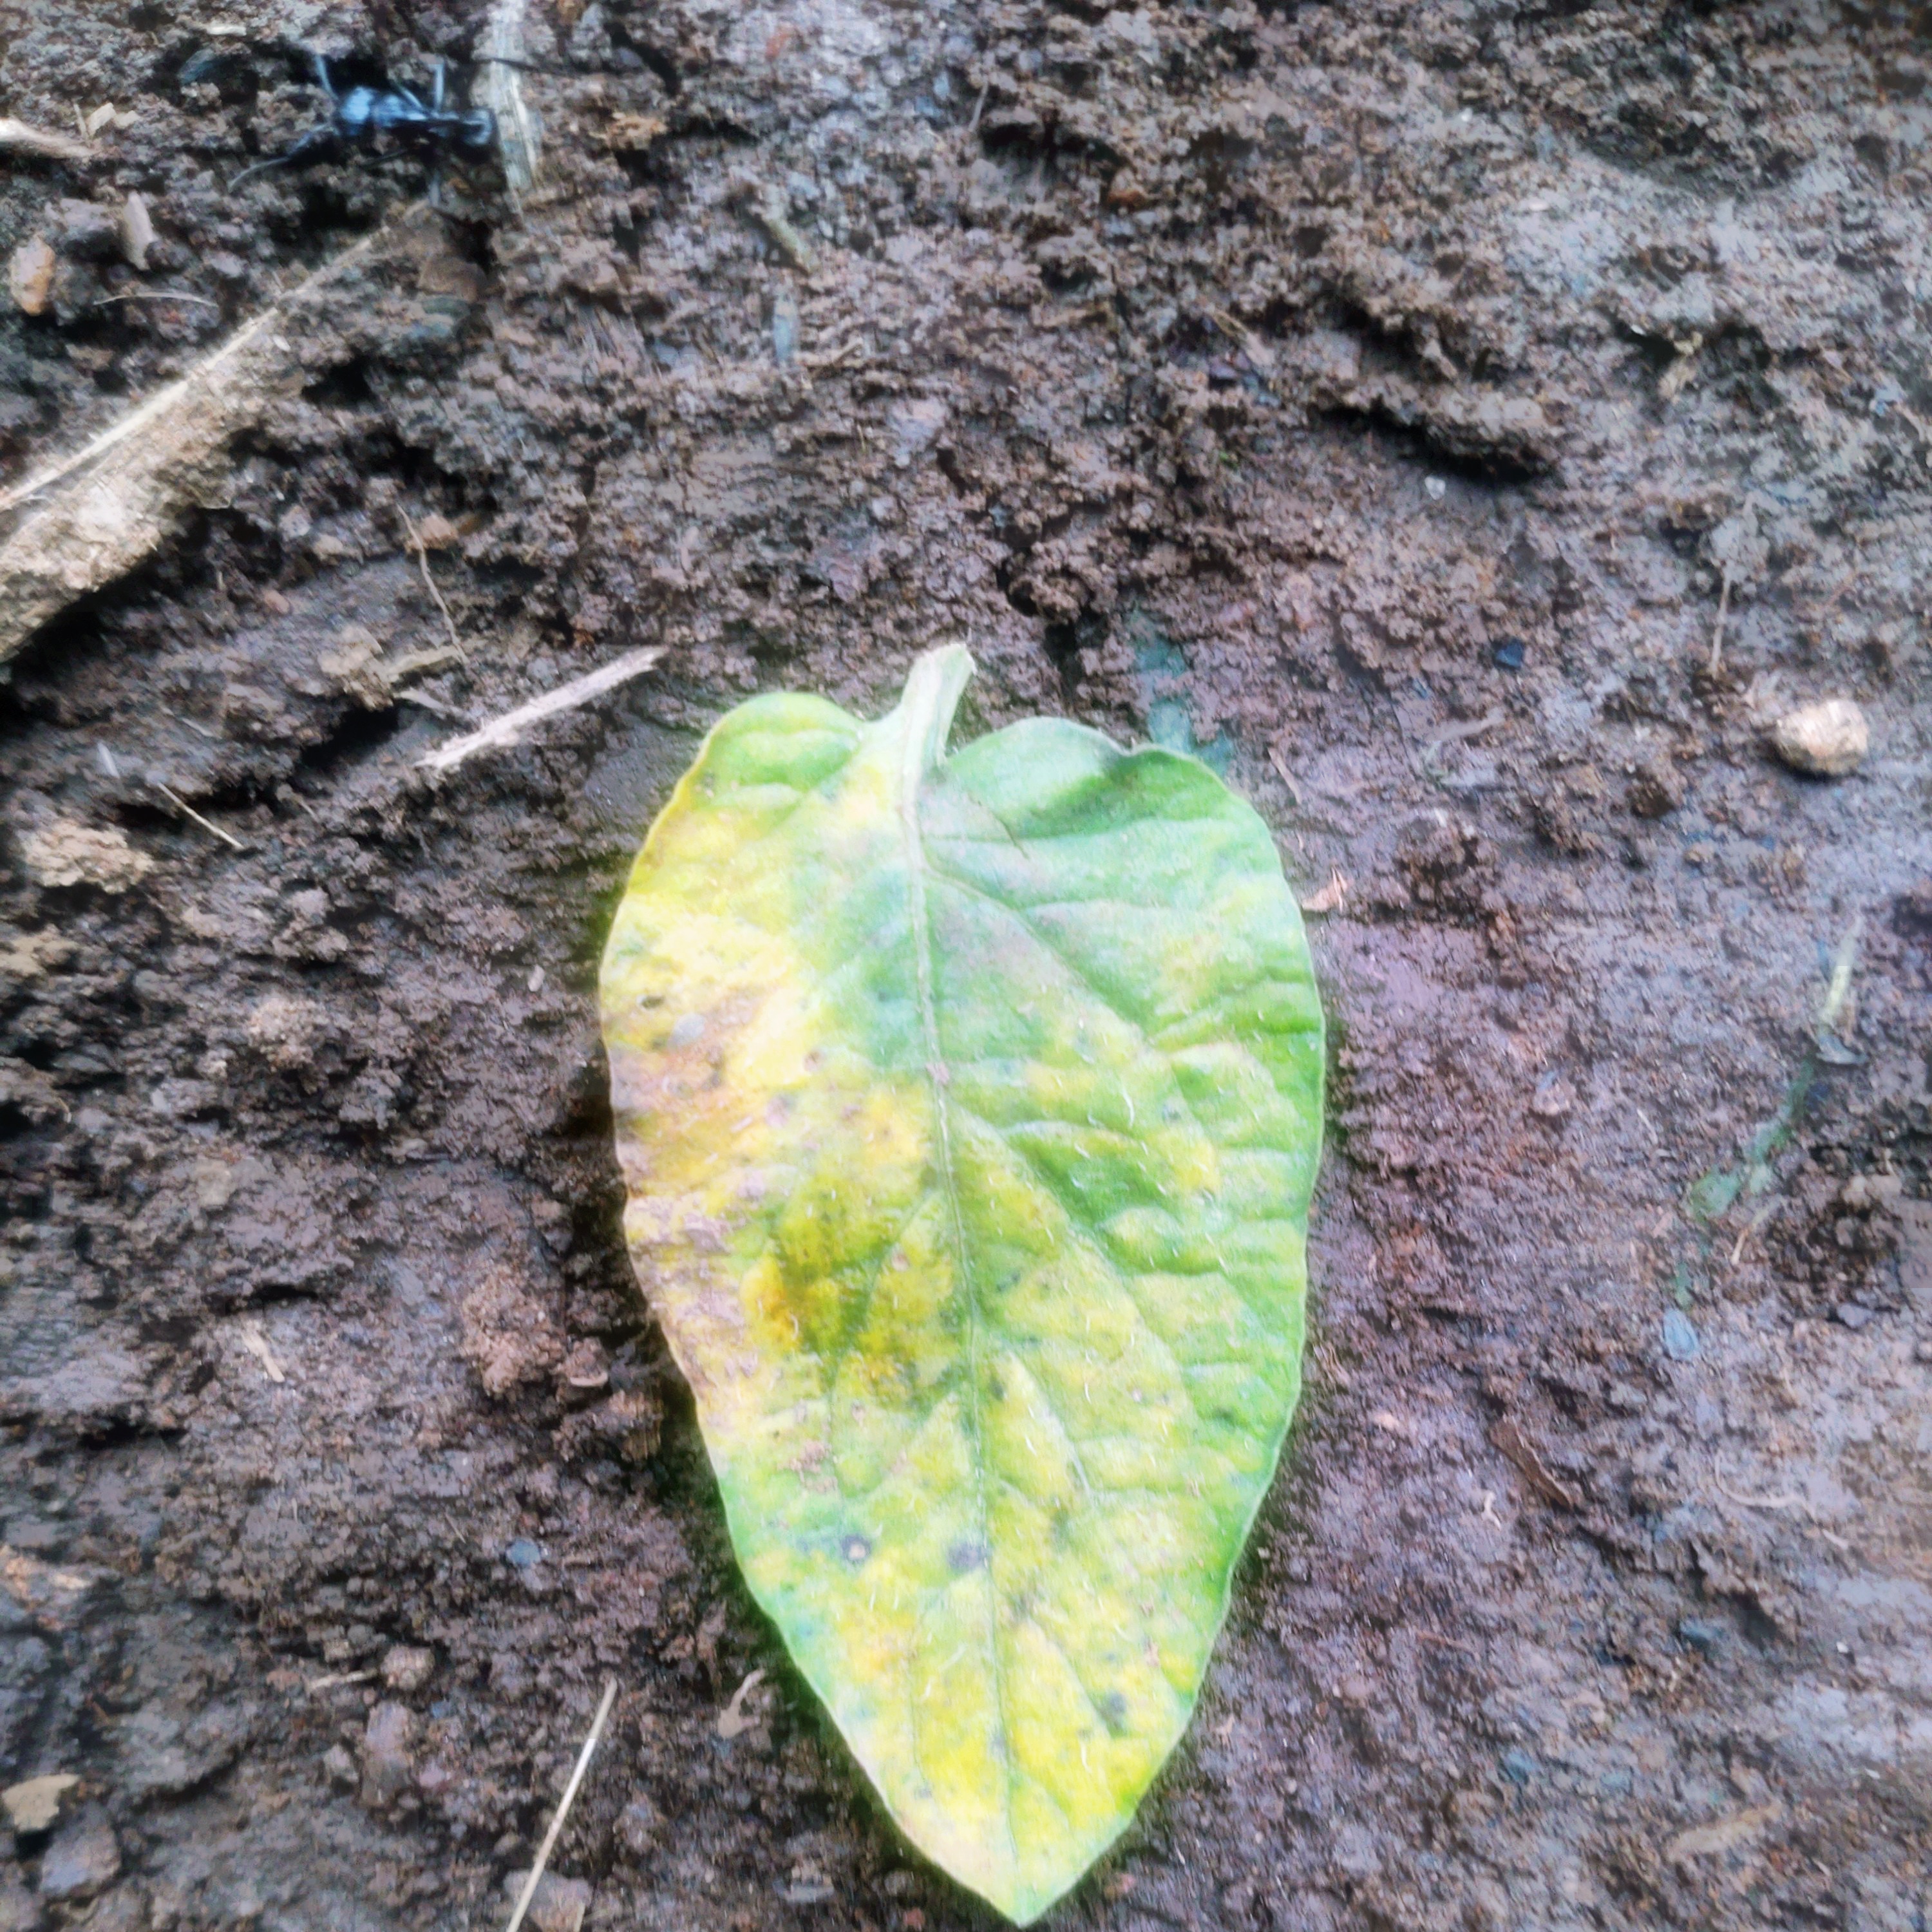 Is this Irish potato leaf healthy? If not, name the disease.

late blight
